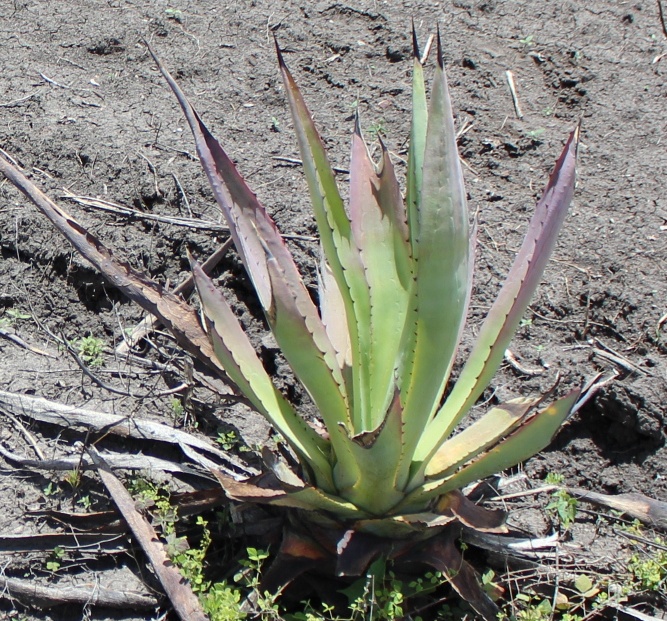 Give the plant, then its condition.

agave, sick
